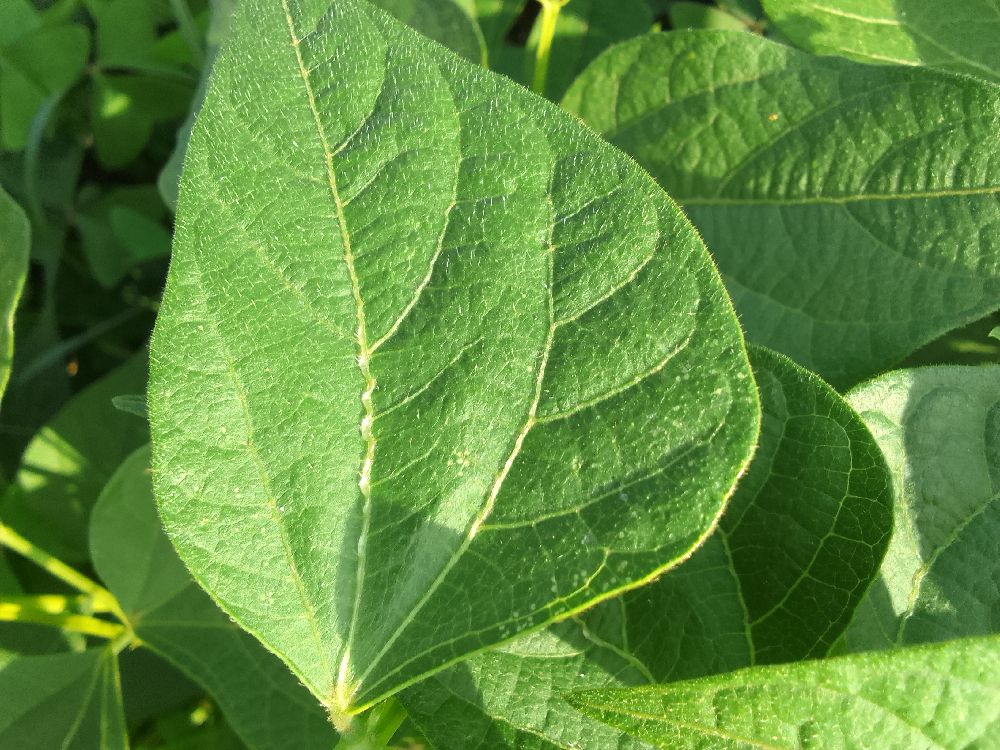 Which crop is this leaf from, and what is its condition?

common bean, healthy
